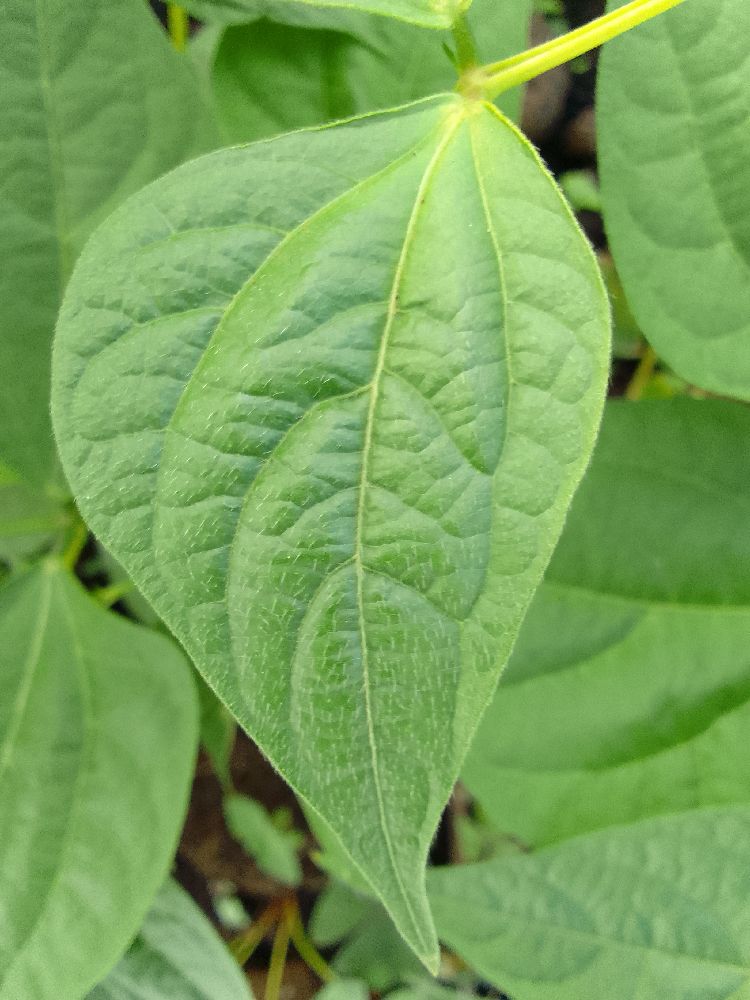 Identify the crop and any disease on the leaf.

common bean, healthy
